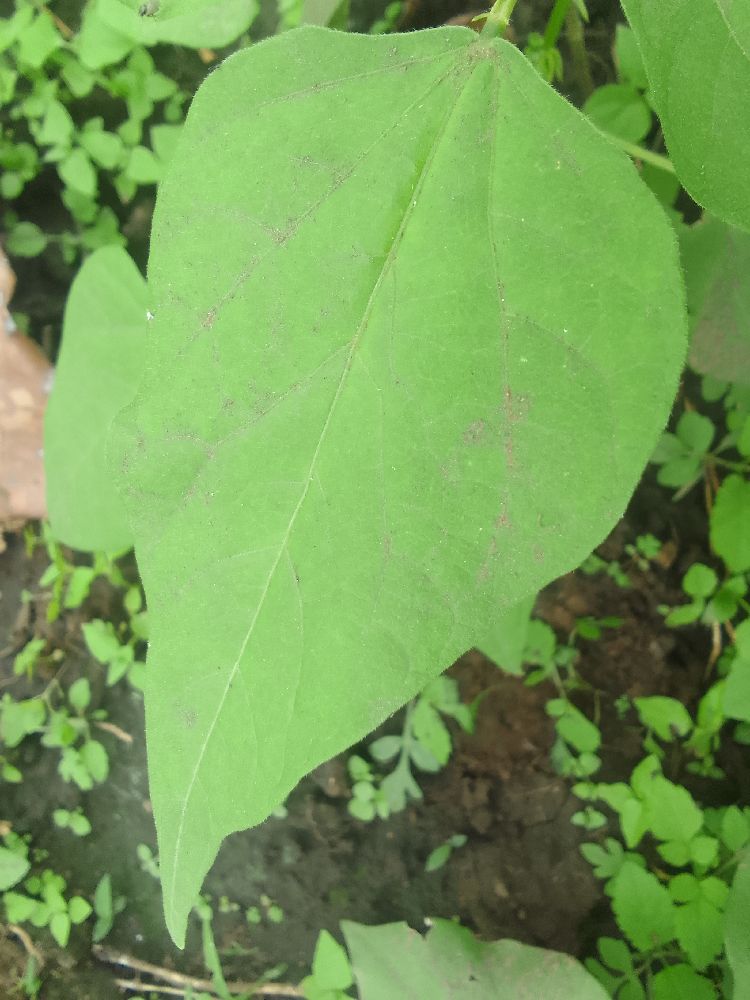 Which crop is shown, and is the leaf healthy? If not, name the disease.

common bean, healthy
